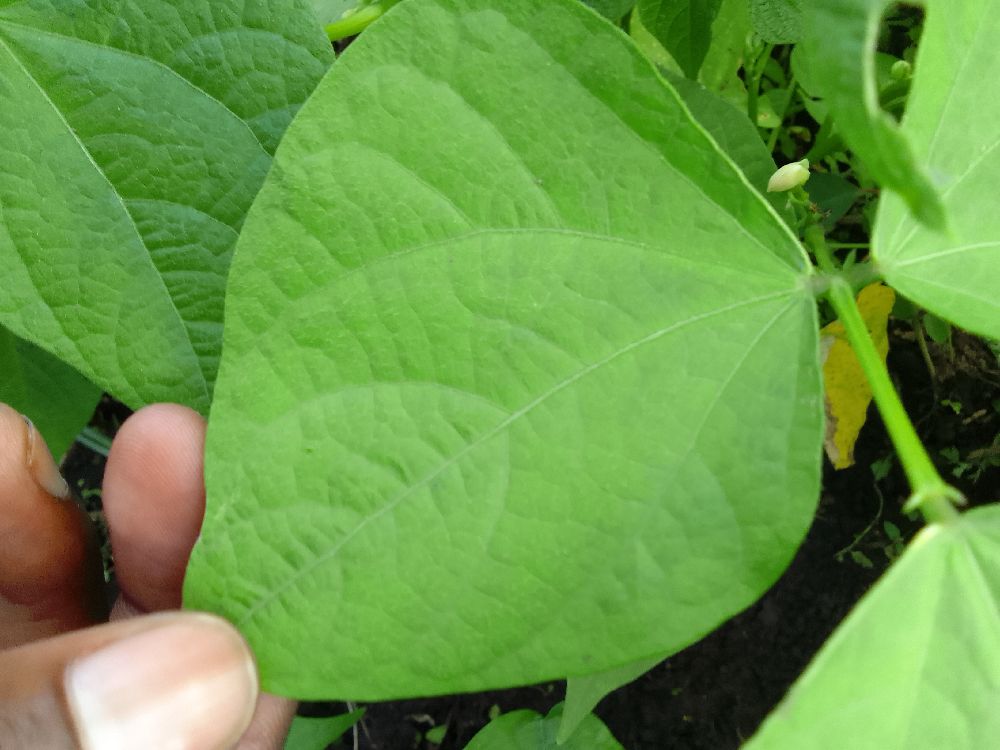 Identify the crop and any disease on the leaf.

common bean, healthy
